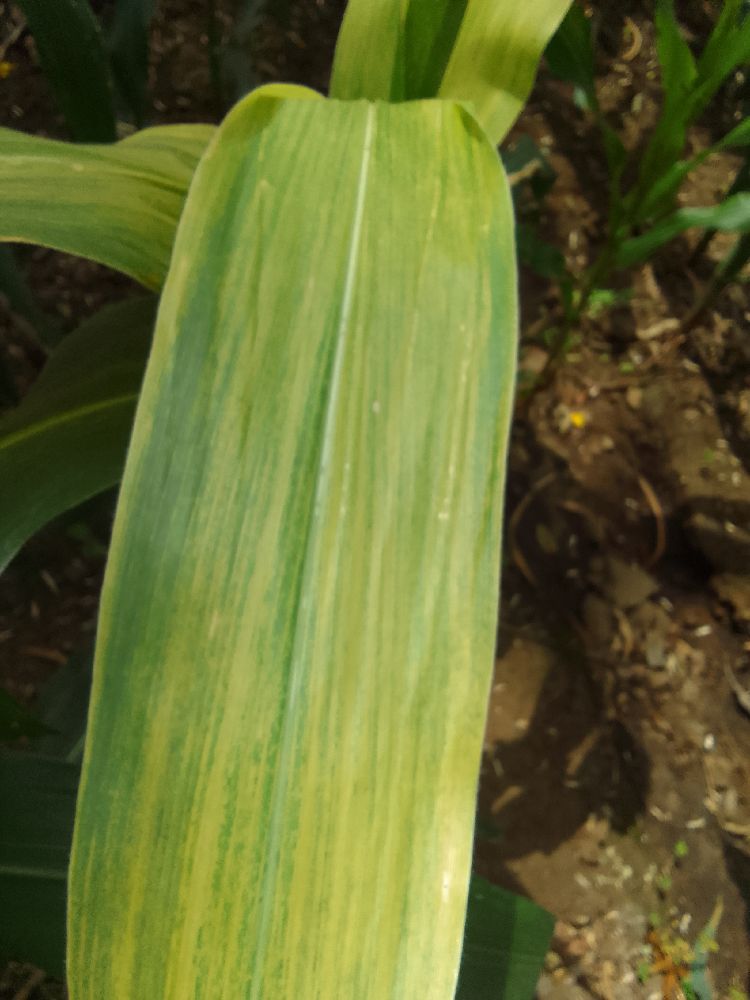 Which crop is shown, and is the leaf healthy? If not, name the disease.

maize, maize lethal necrosis
